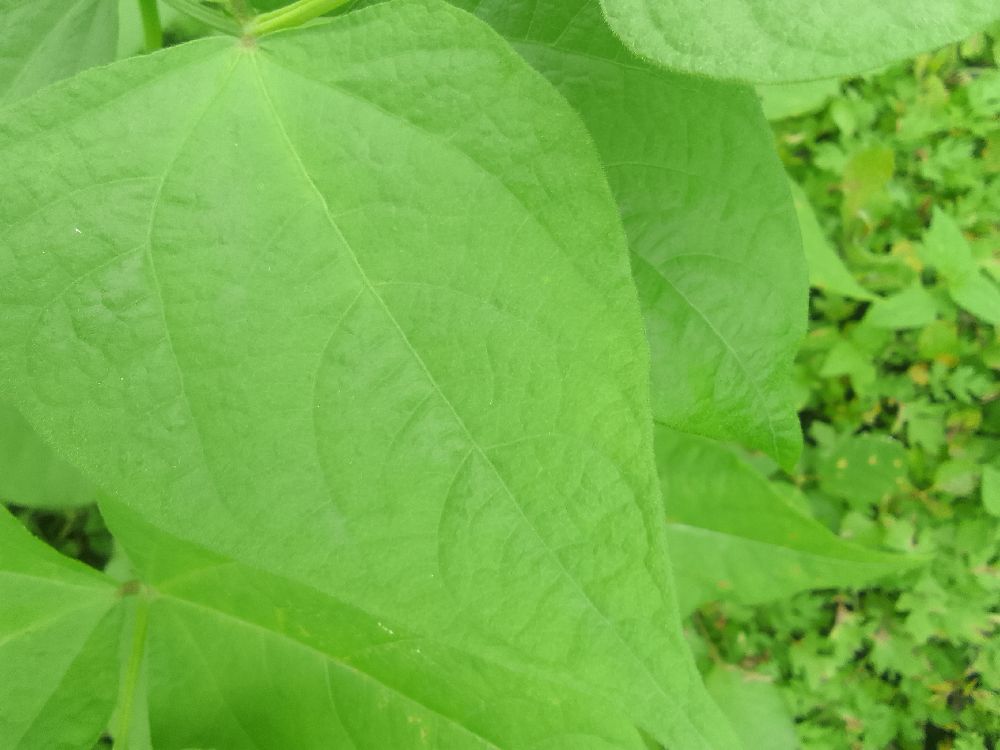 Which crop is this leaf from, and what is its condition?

common bean, healthy
